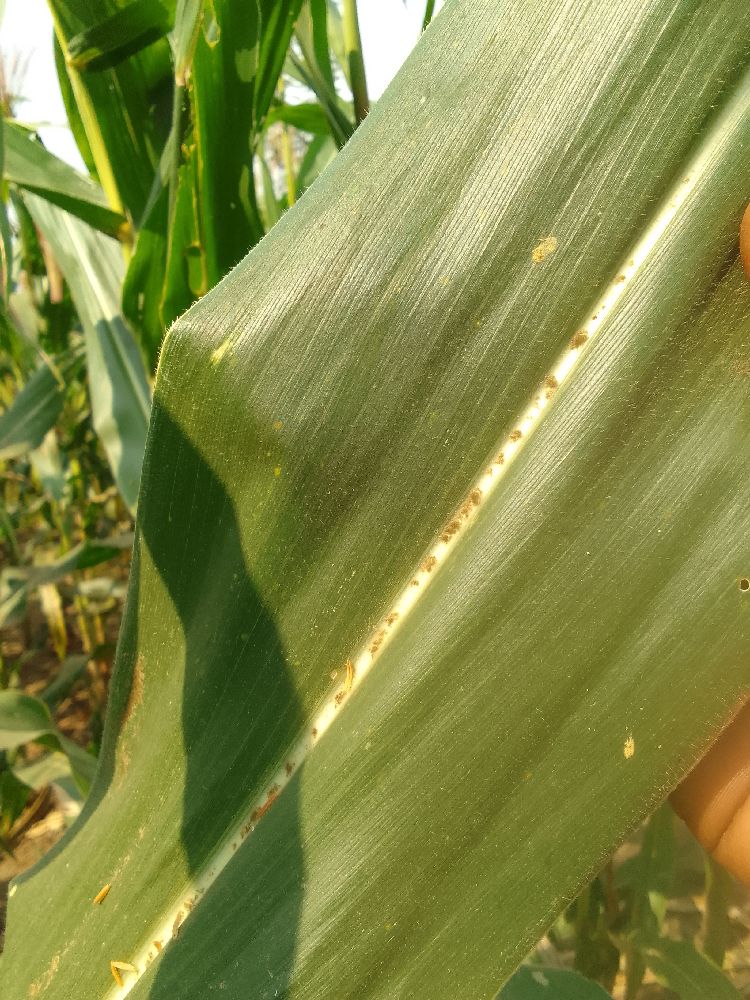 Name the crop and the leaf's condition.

maize, healthy
